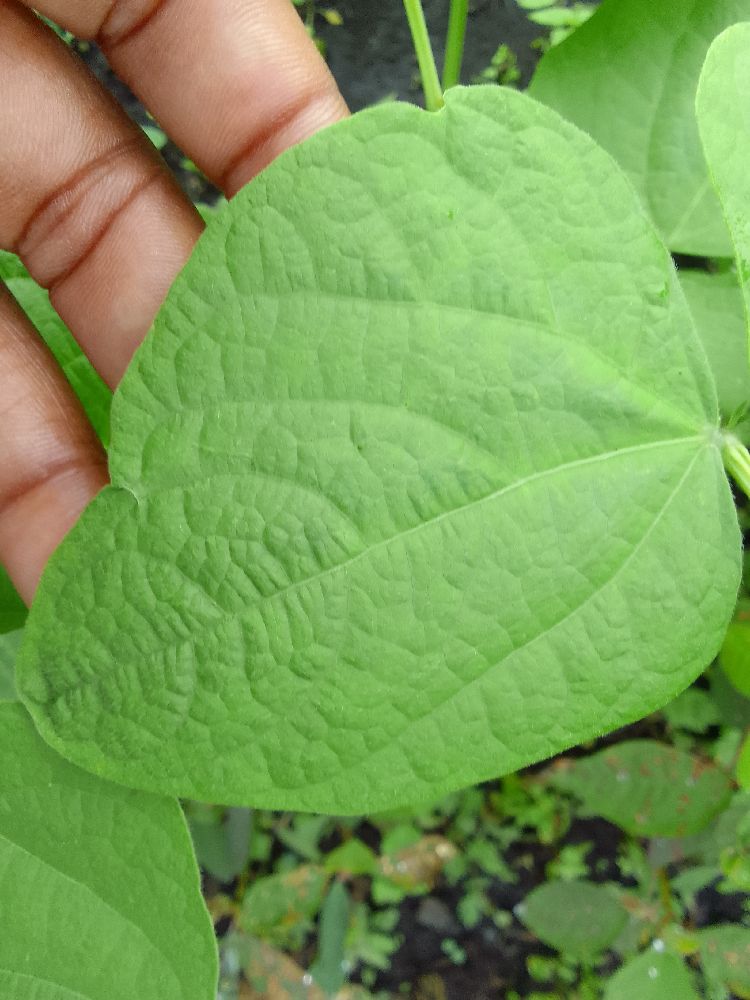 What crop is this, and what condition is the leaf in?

common bean, healthy
